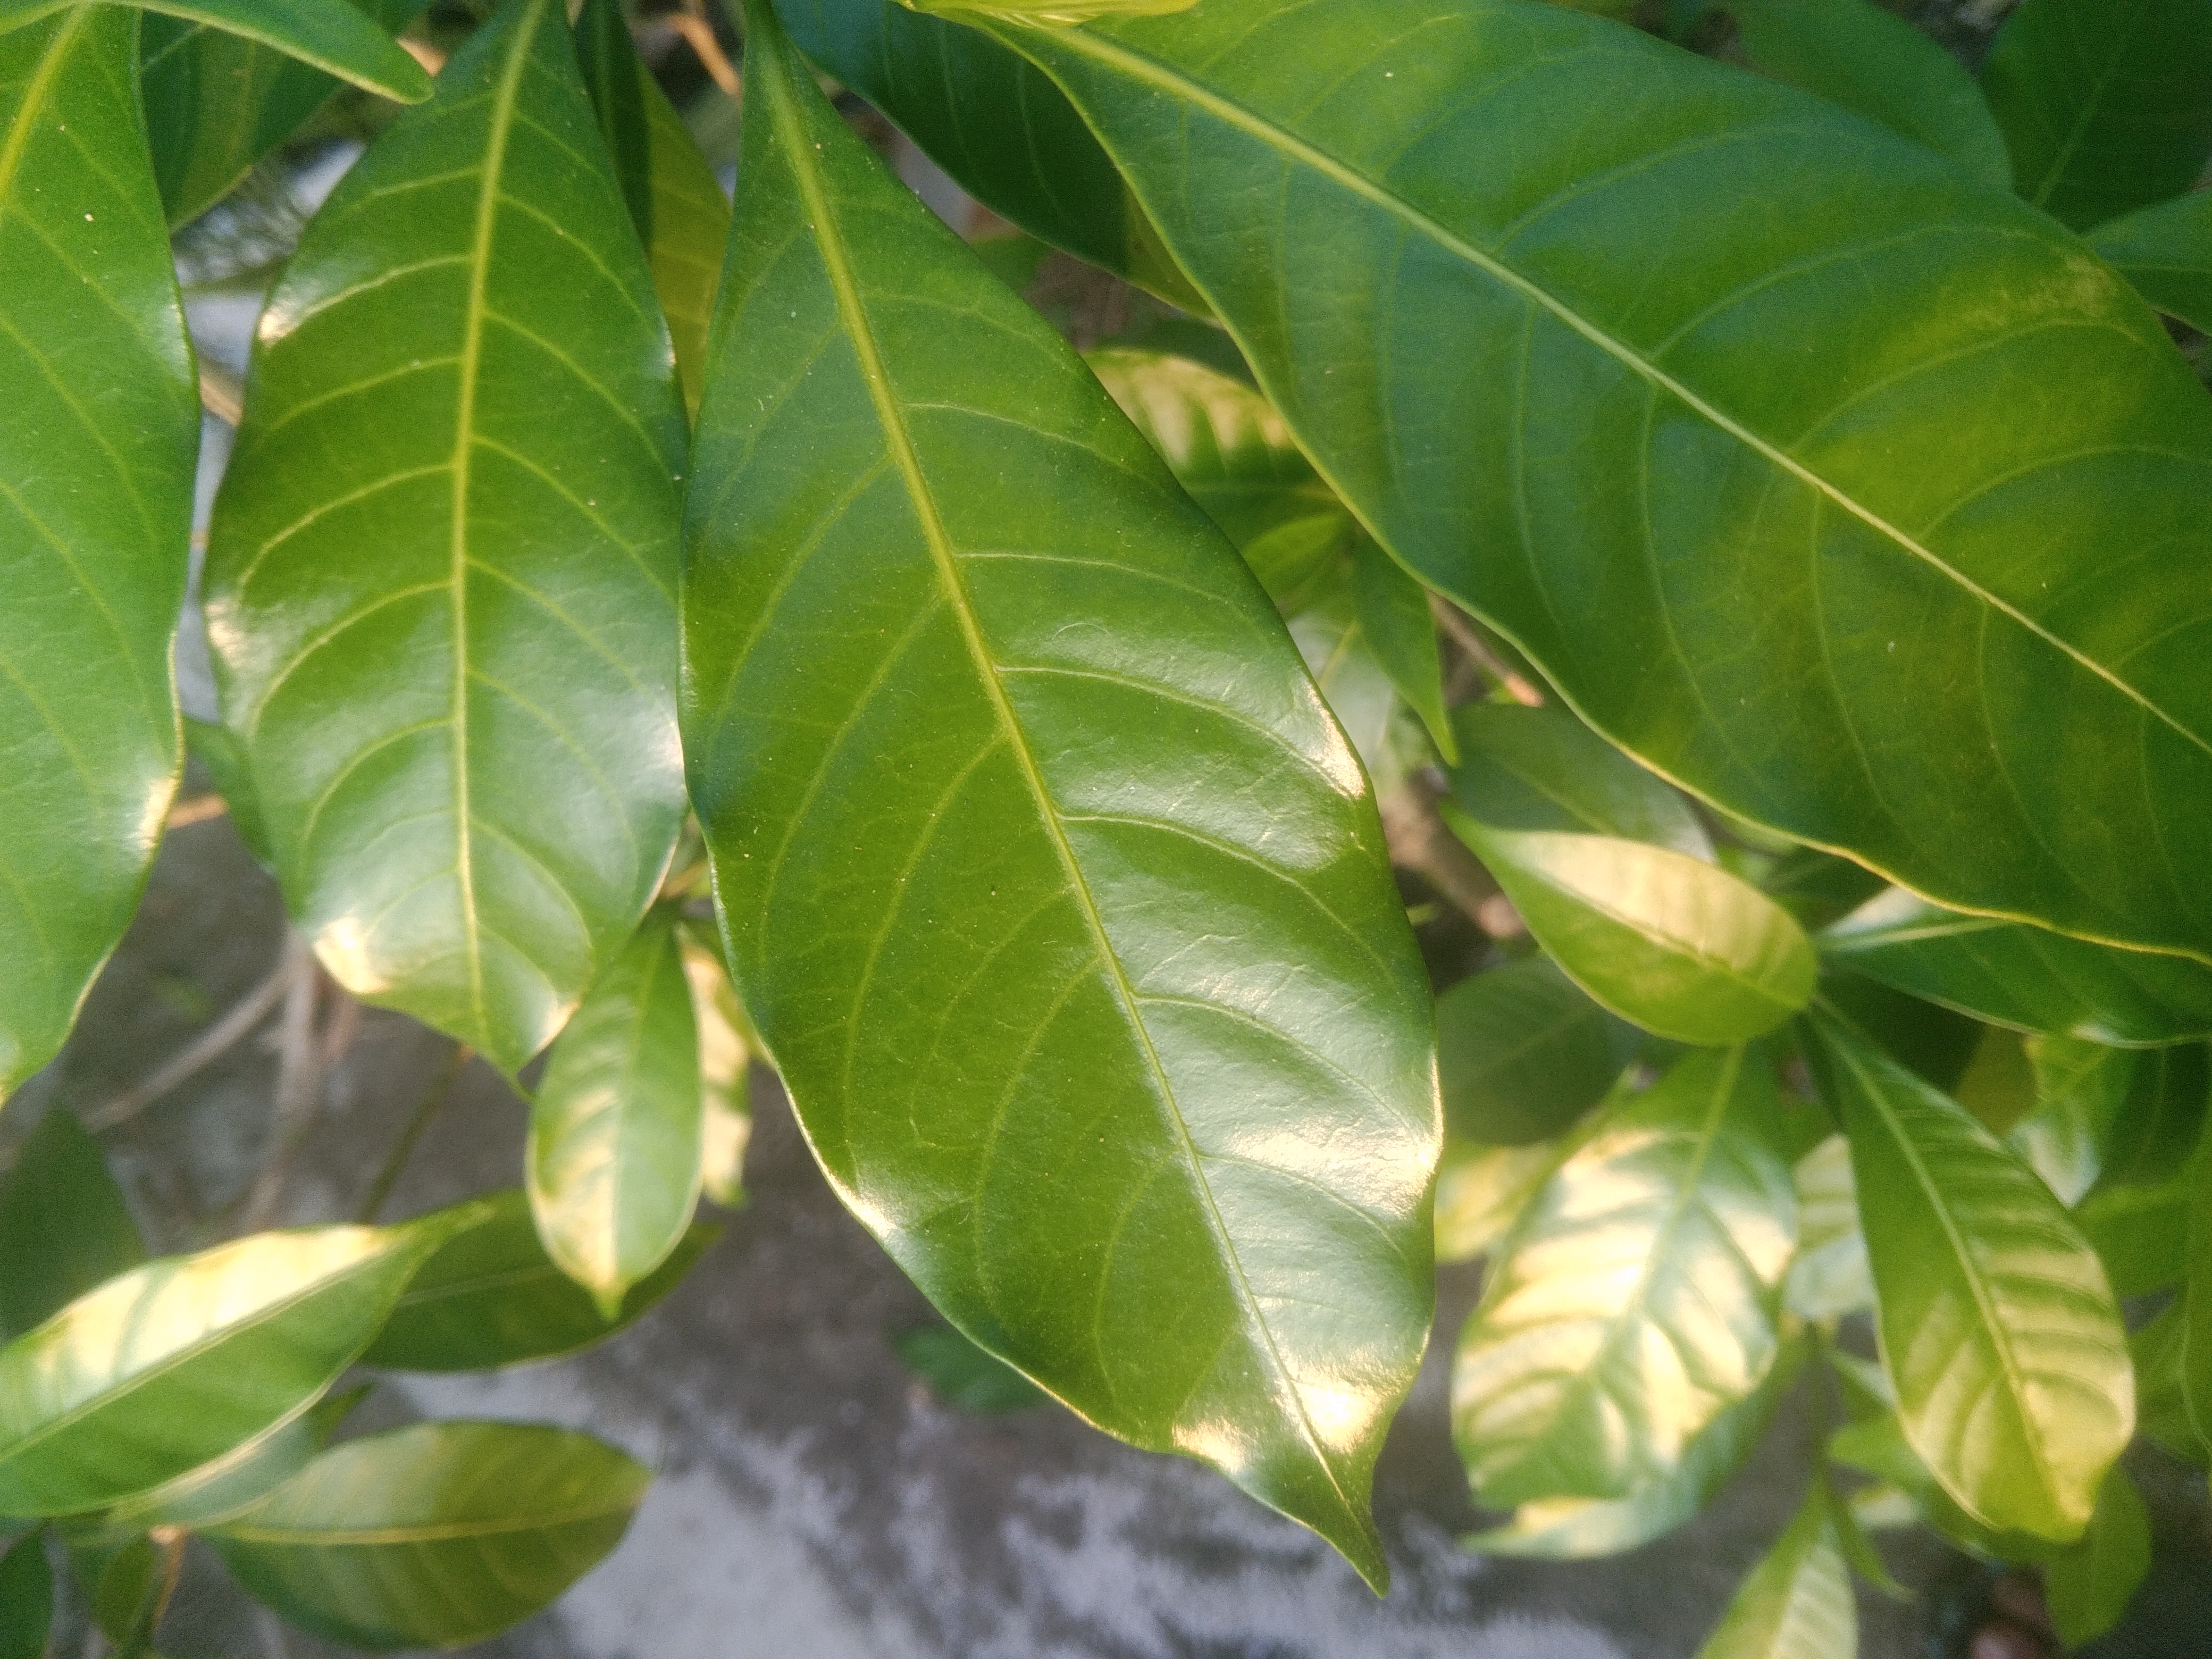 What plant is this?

togor
